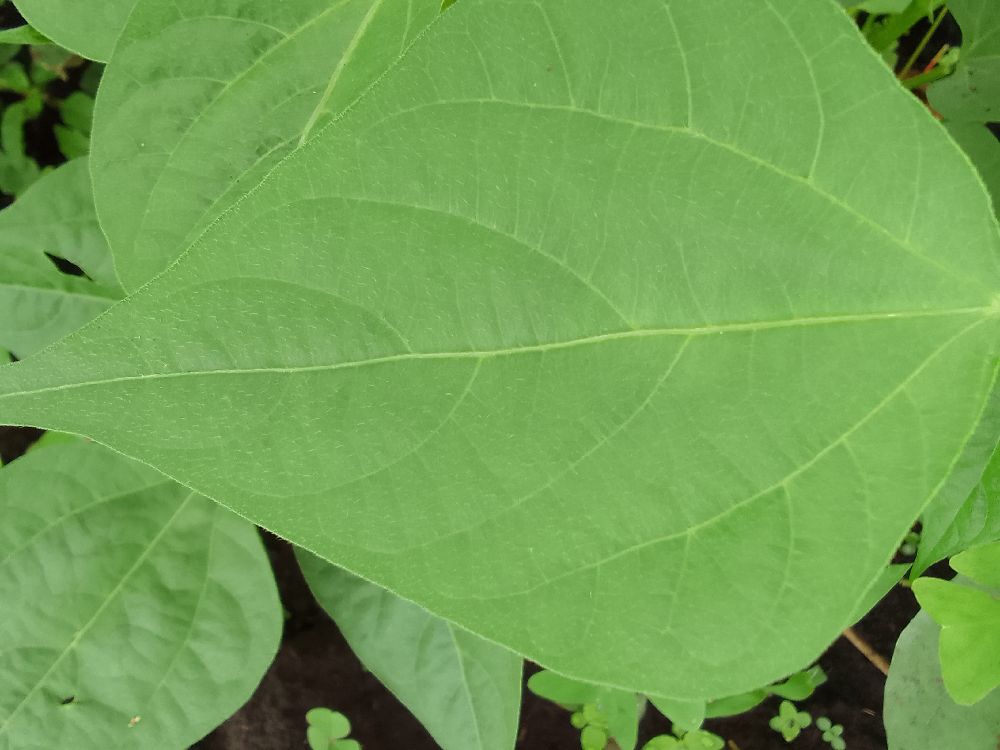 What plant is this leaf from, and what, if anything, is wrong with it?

common bean, healthy
